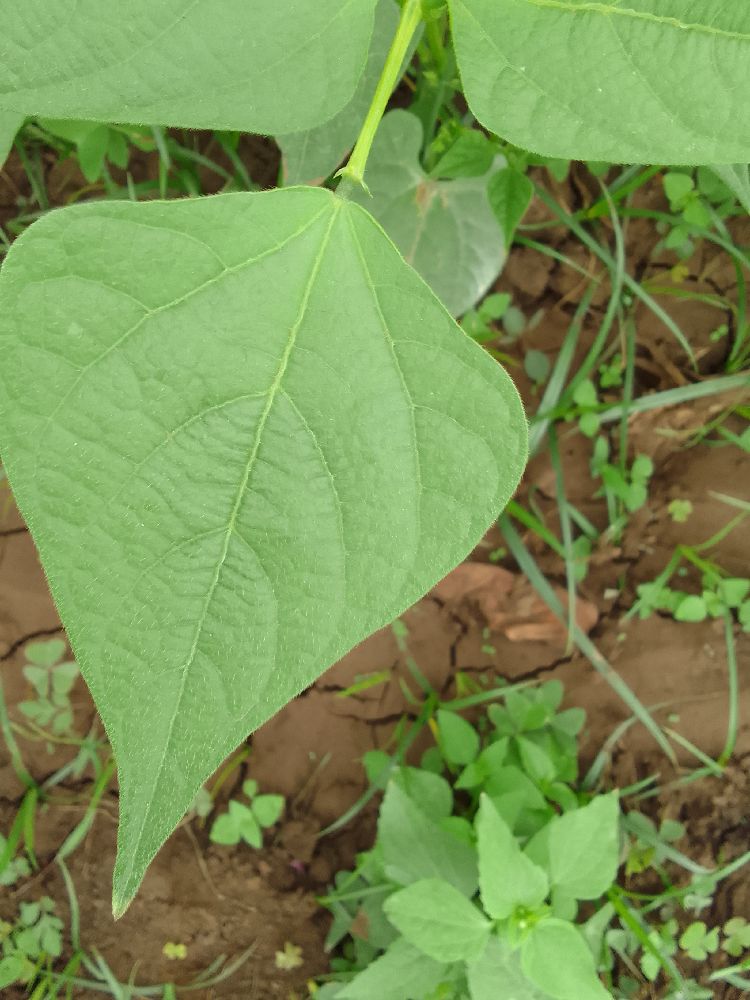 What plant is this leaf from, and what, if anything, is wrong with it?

common bean, healthy
